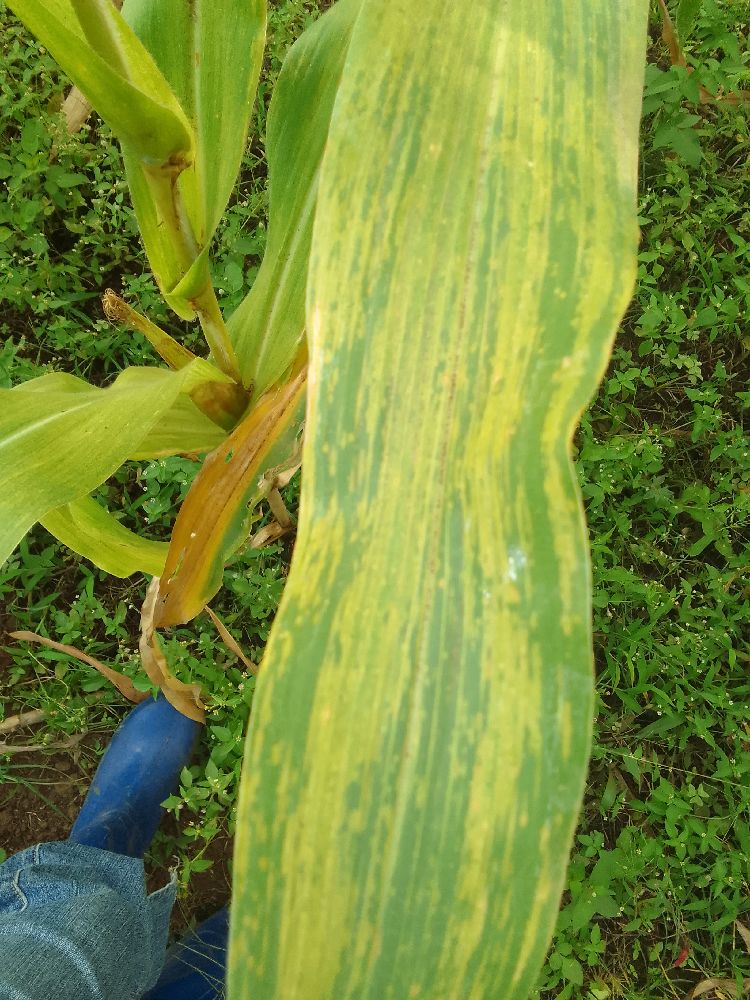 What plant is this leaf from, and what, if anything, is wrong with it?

maize, maize lethal necrosis
